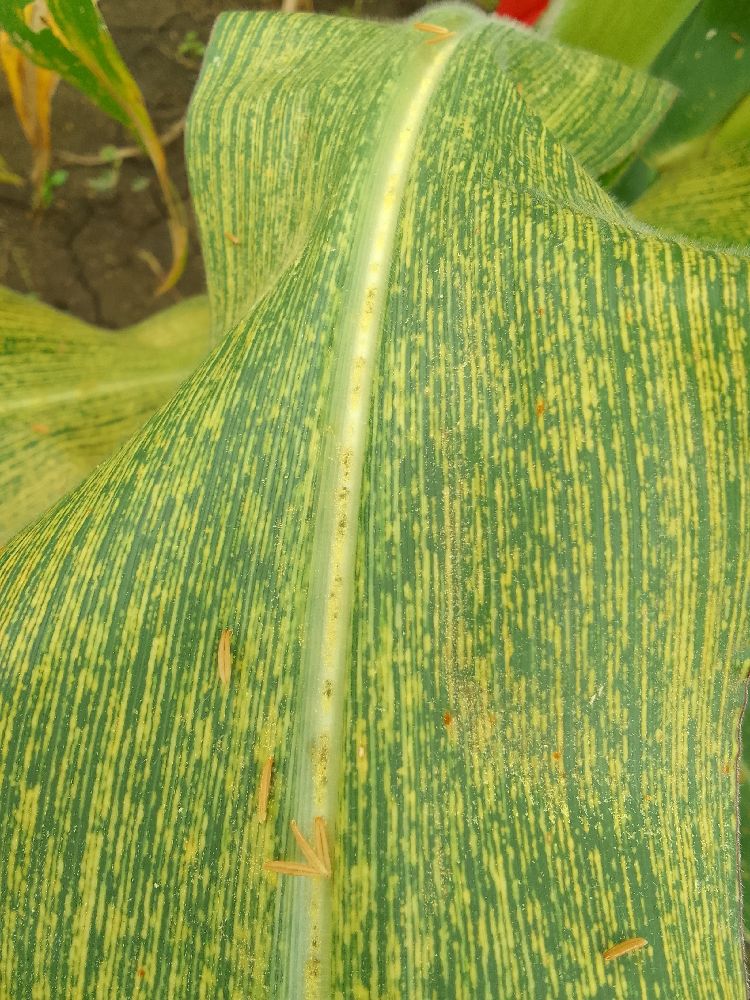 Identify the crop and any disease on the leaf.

maize, maize streak virus
